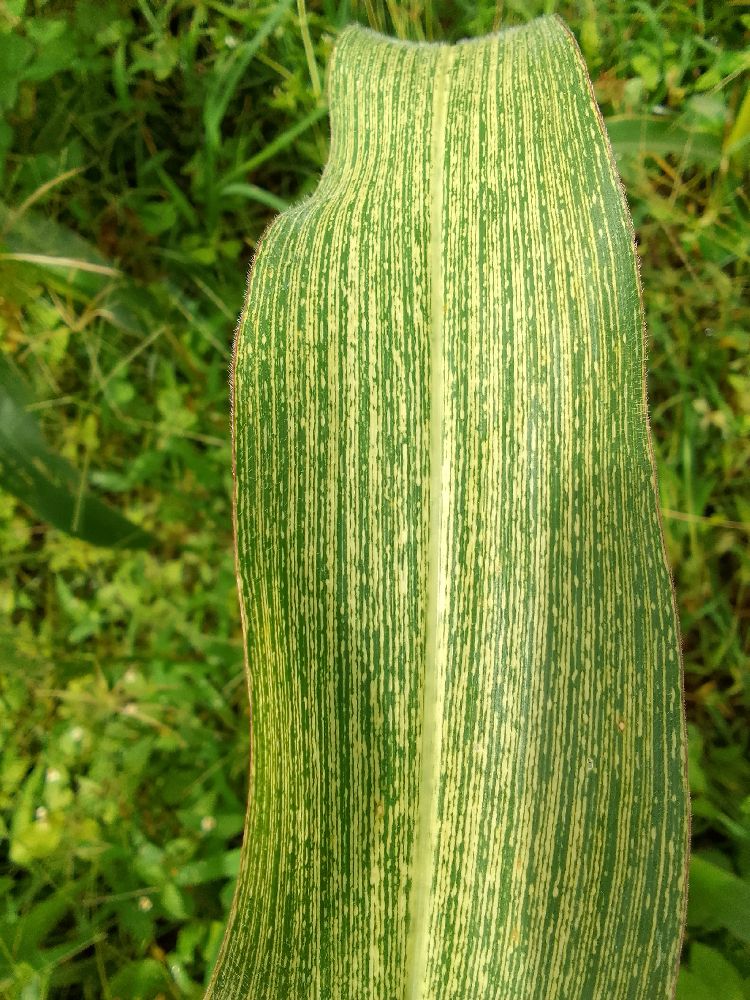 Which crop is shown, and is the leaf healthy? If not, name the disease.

maize, maize streak virus
